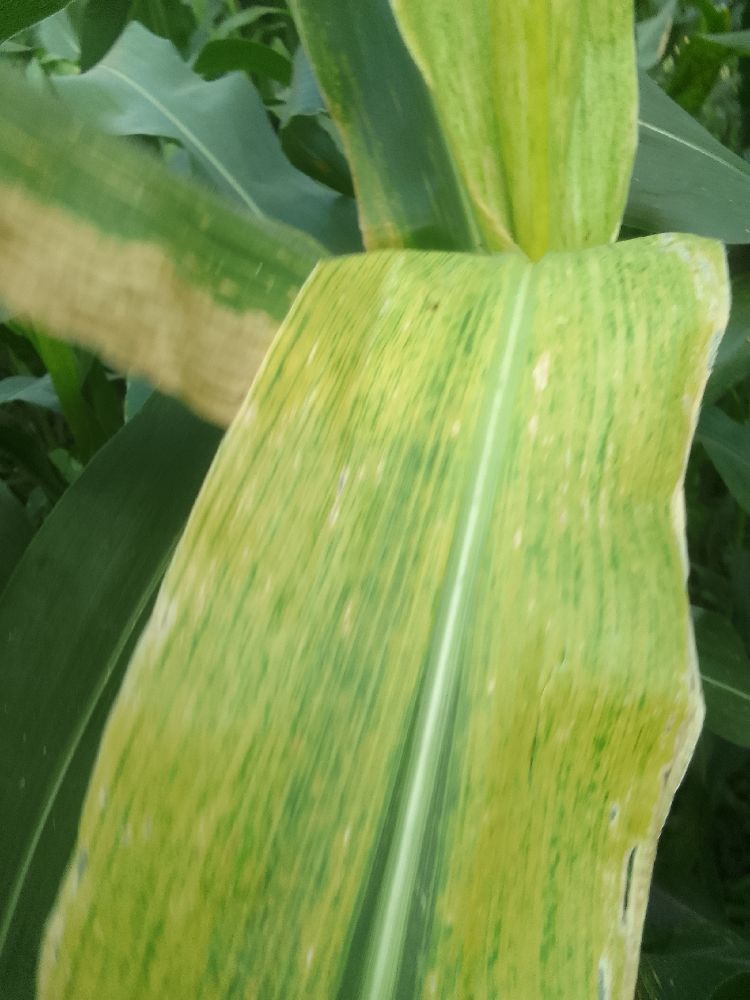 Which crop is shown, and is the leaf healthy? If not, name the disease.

maize, maize lethal necrosis
